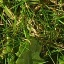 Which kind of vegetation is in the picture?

structured weed
